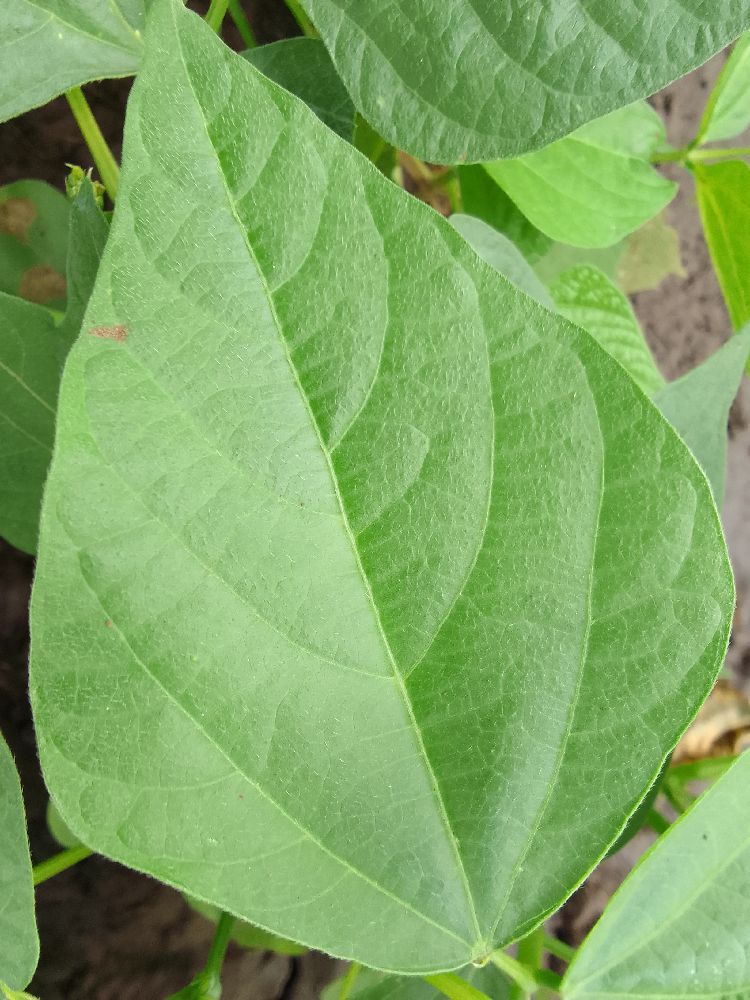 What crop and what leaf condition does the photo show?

common bean, healthy
